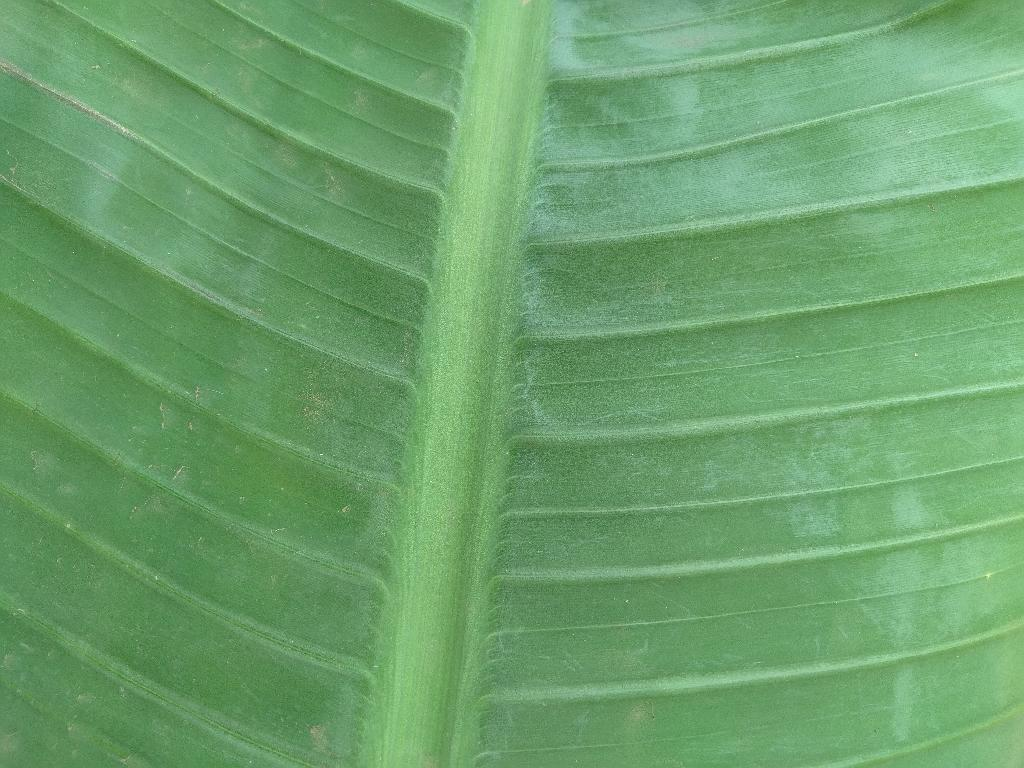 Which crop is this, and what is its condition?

banana, healthy
